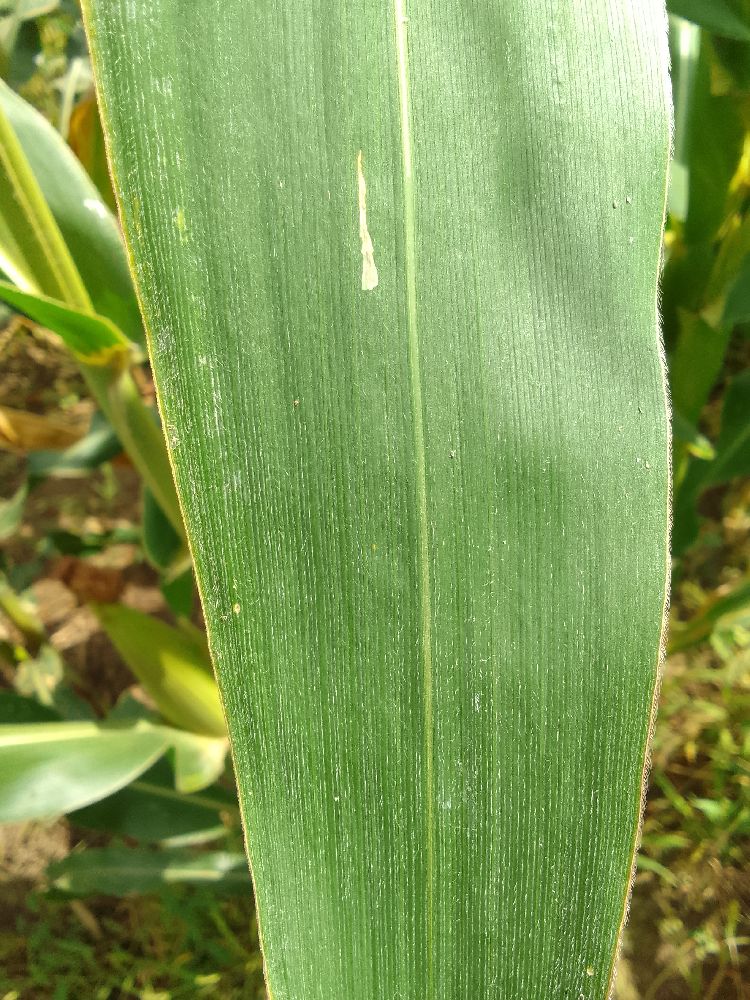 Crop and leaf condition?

maize, healthy
